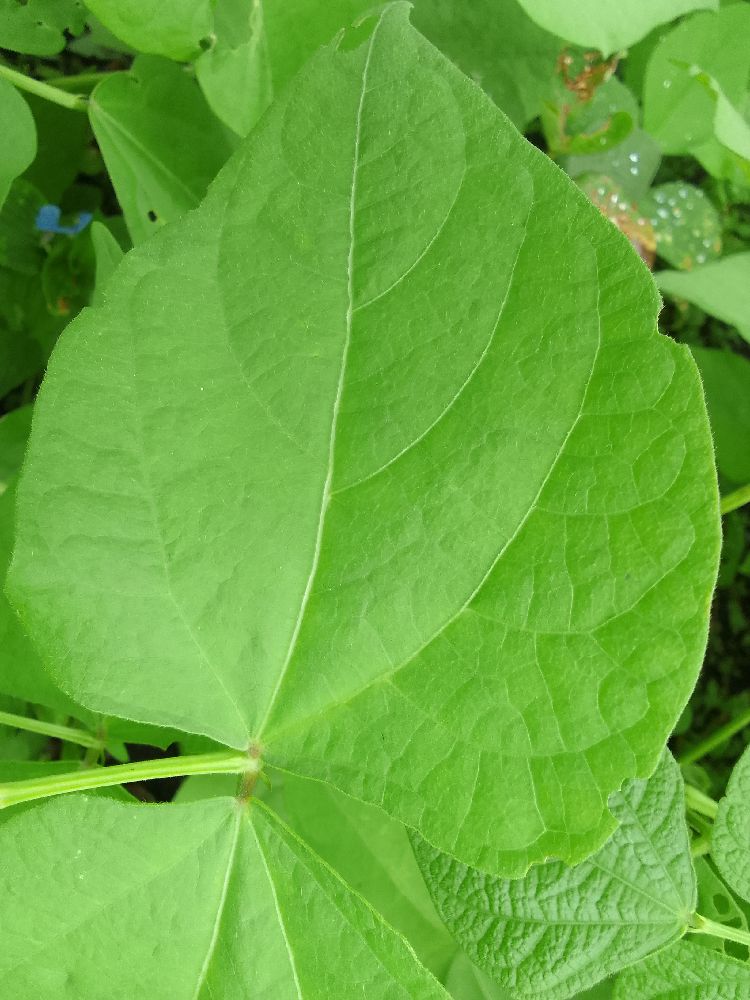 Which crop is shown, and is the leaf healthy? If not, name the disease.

common bean, healthy
